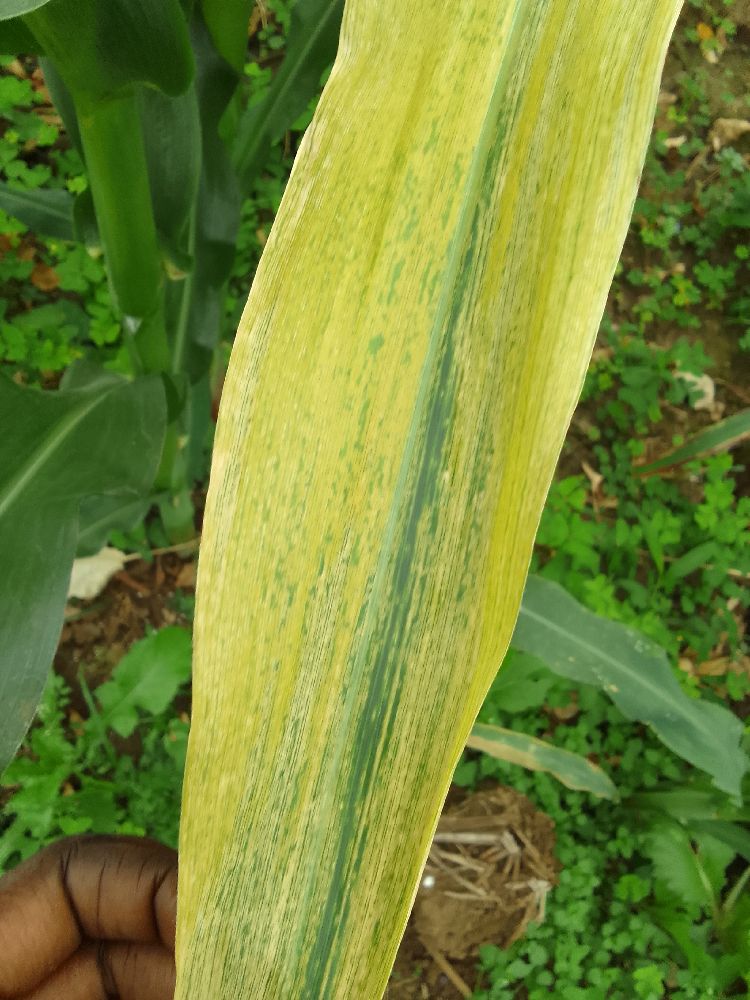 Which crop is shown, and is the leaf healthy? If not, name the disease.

maize, maize lethal necrosis
